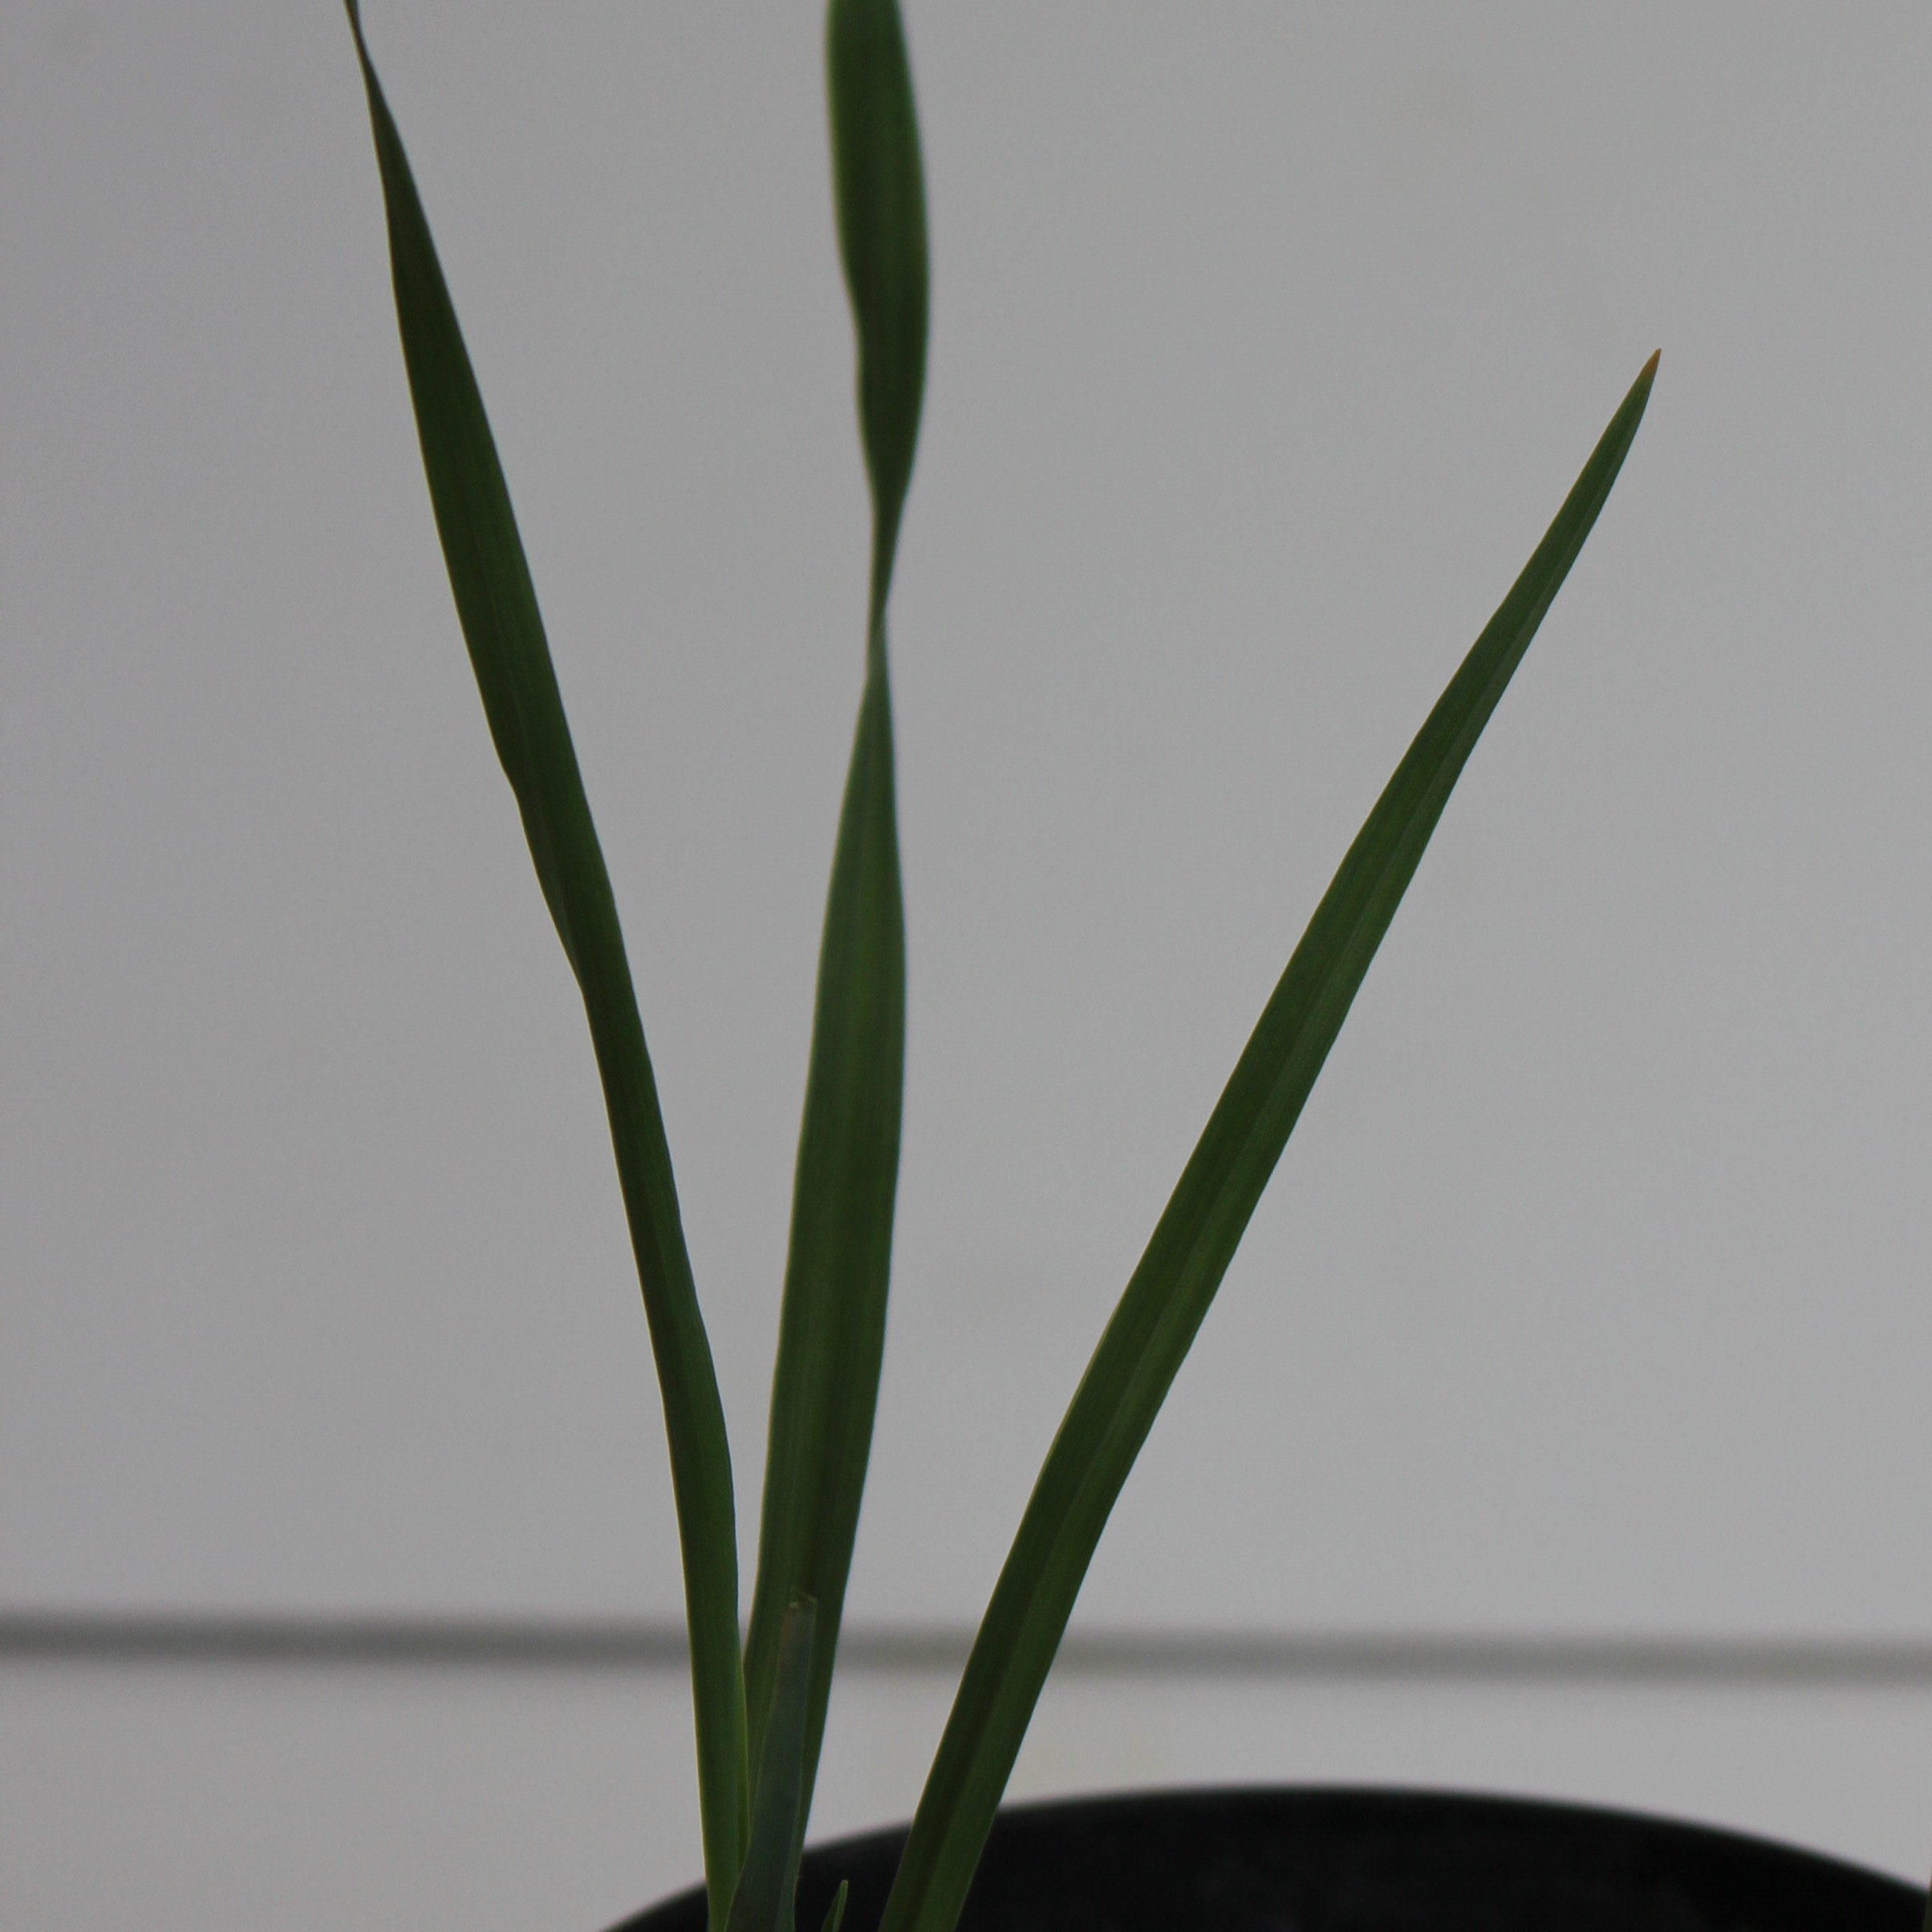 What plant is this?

Avena sterilis
